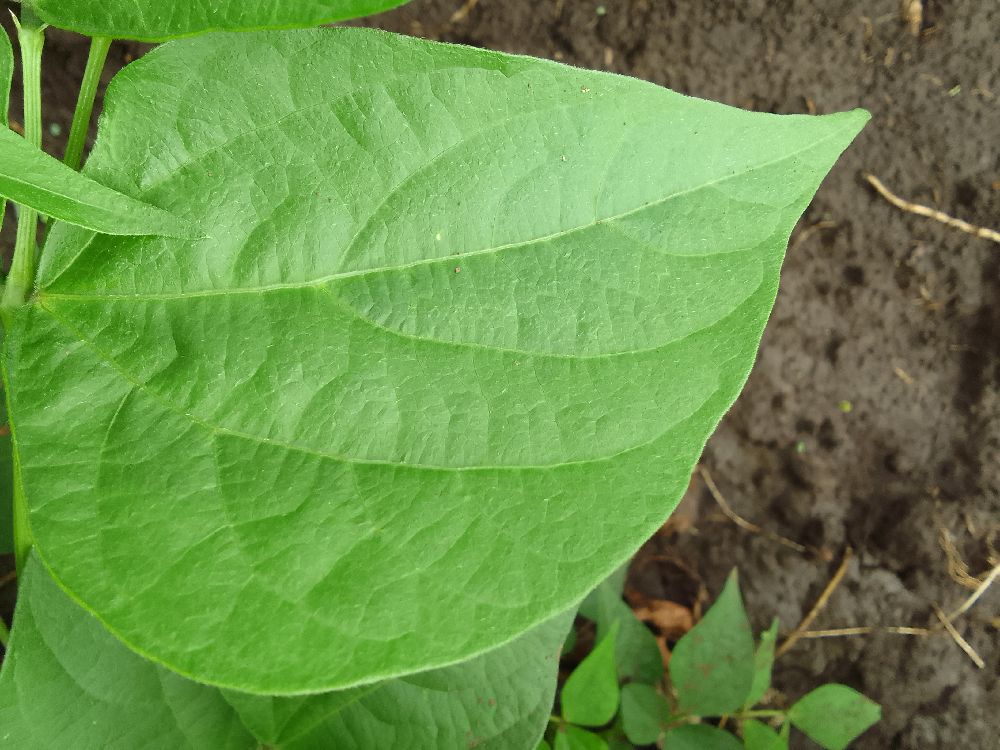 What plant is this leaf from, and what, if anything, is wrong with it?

common bean, healthy
